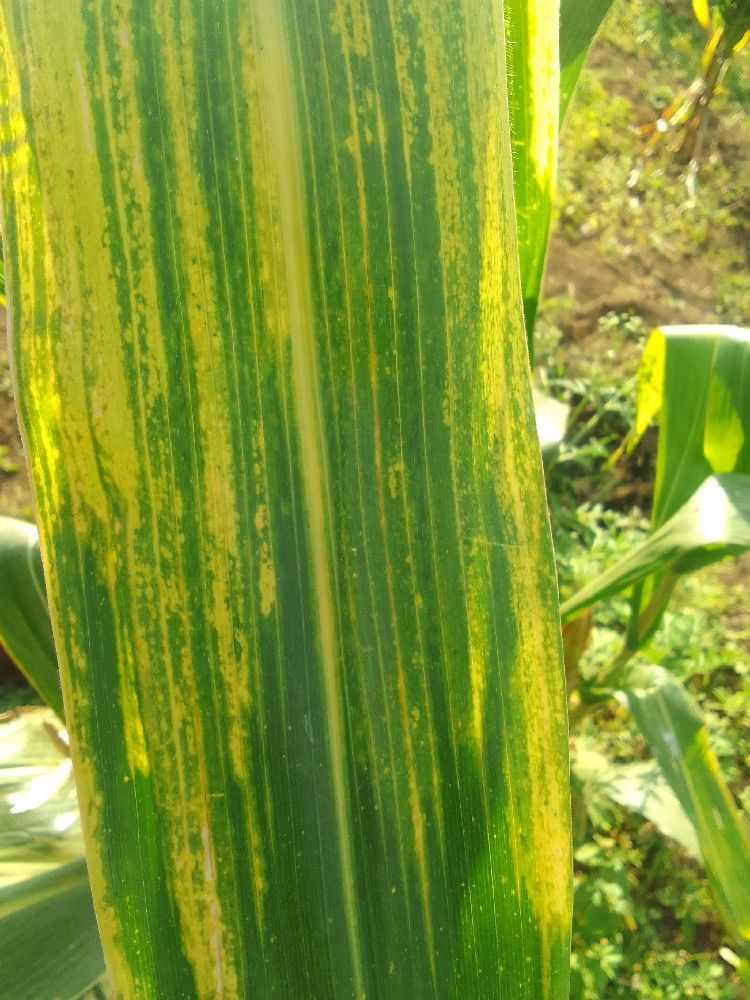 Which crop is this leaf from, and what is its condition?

maize, maize lethal necrosis
